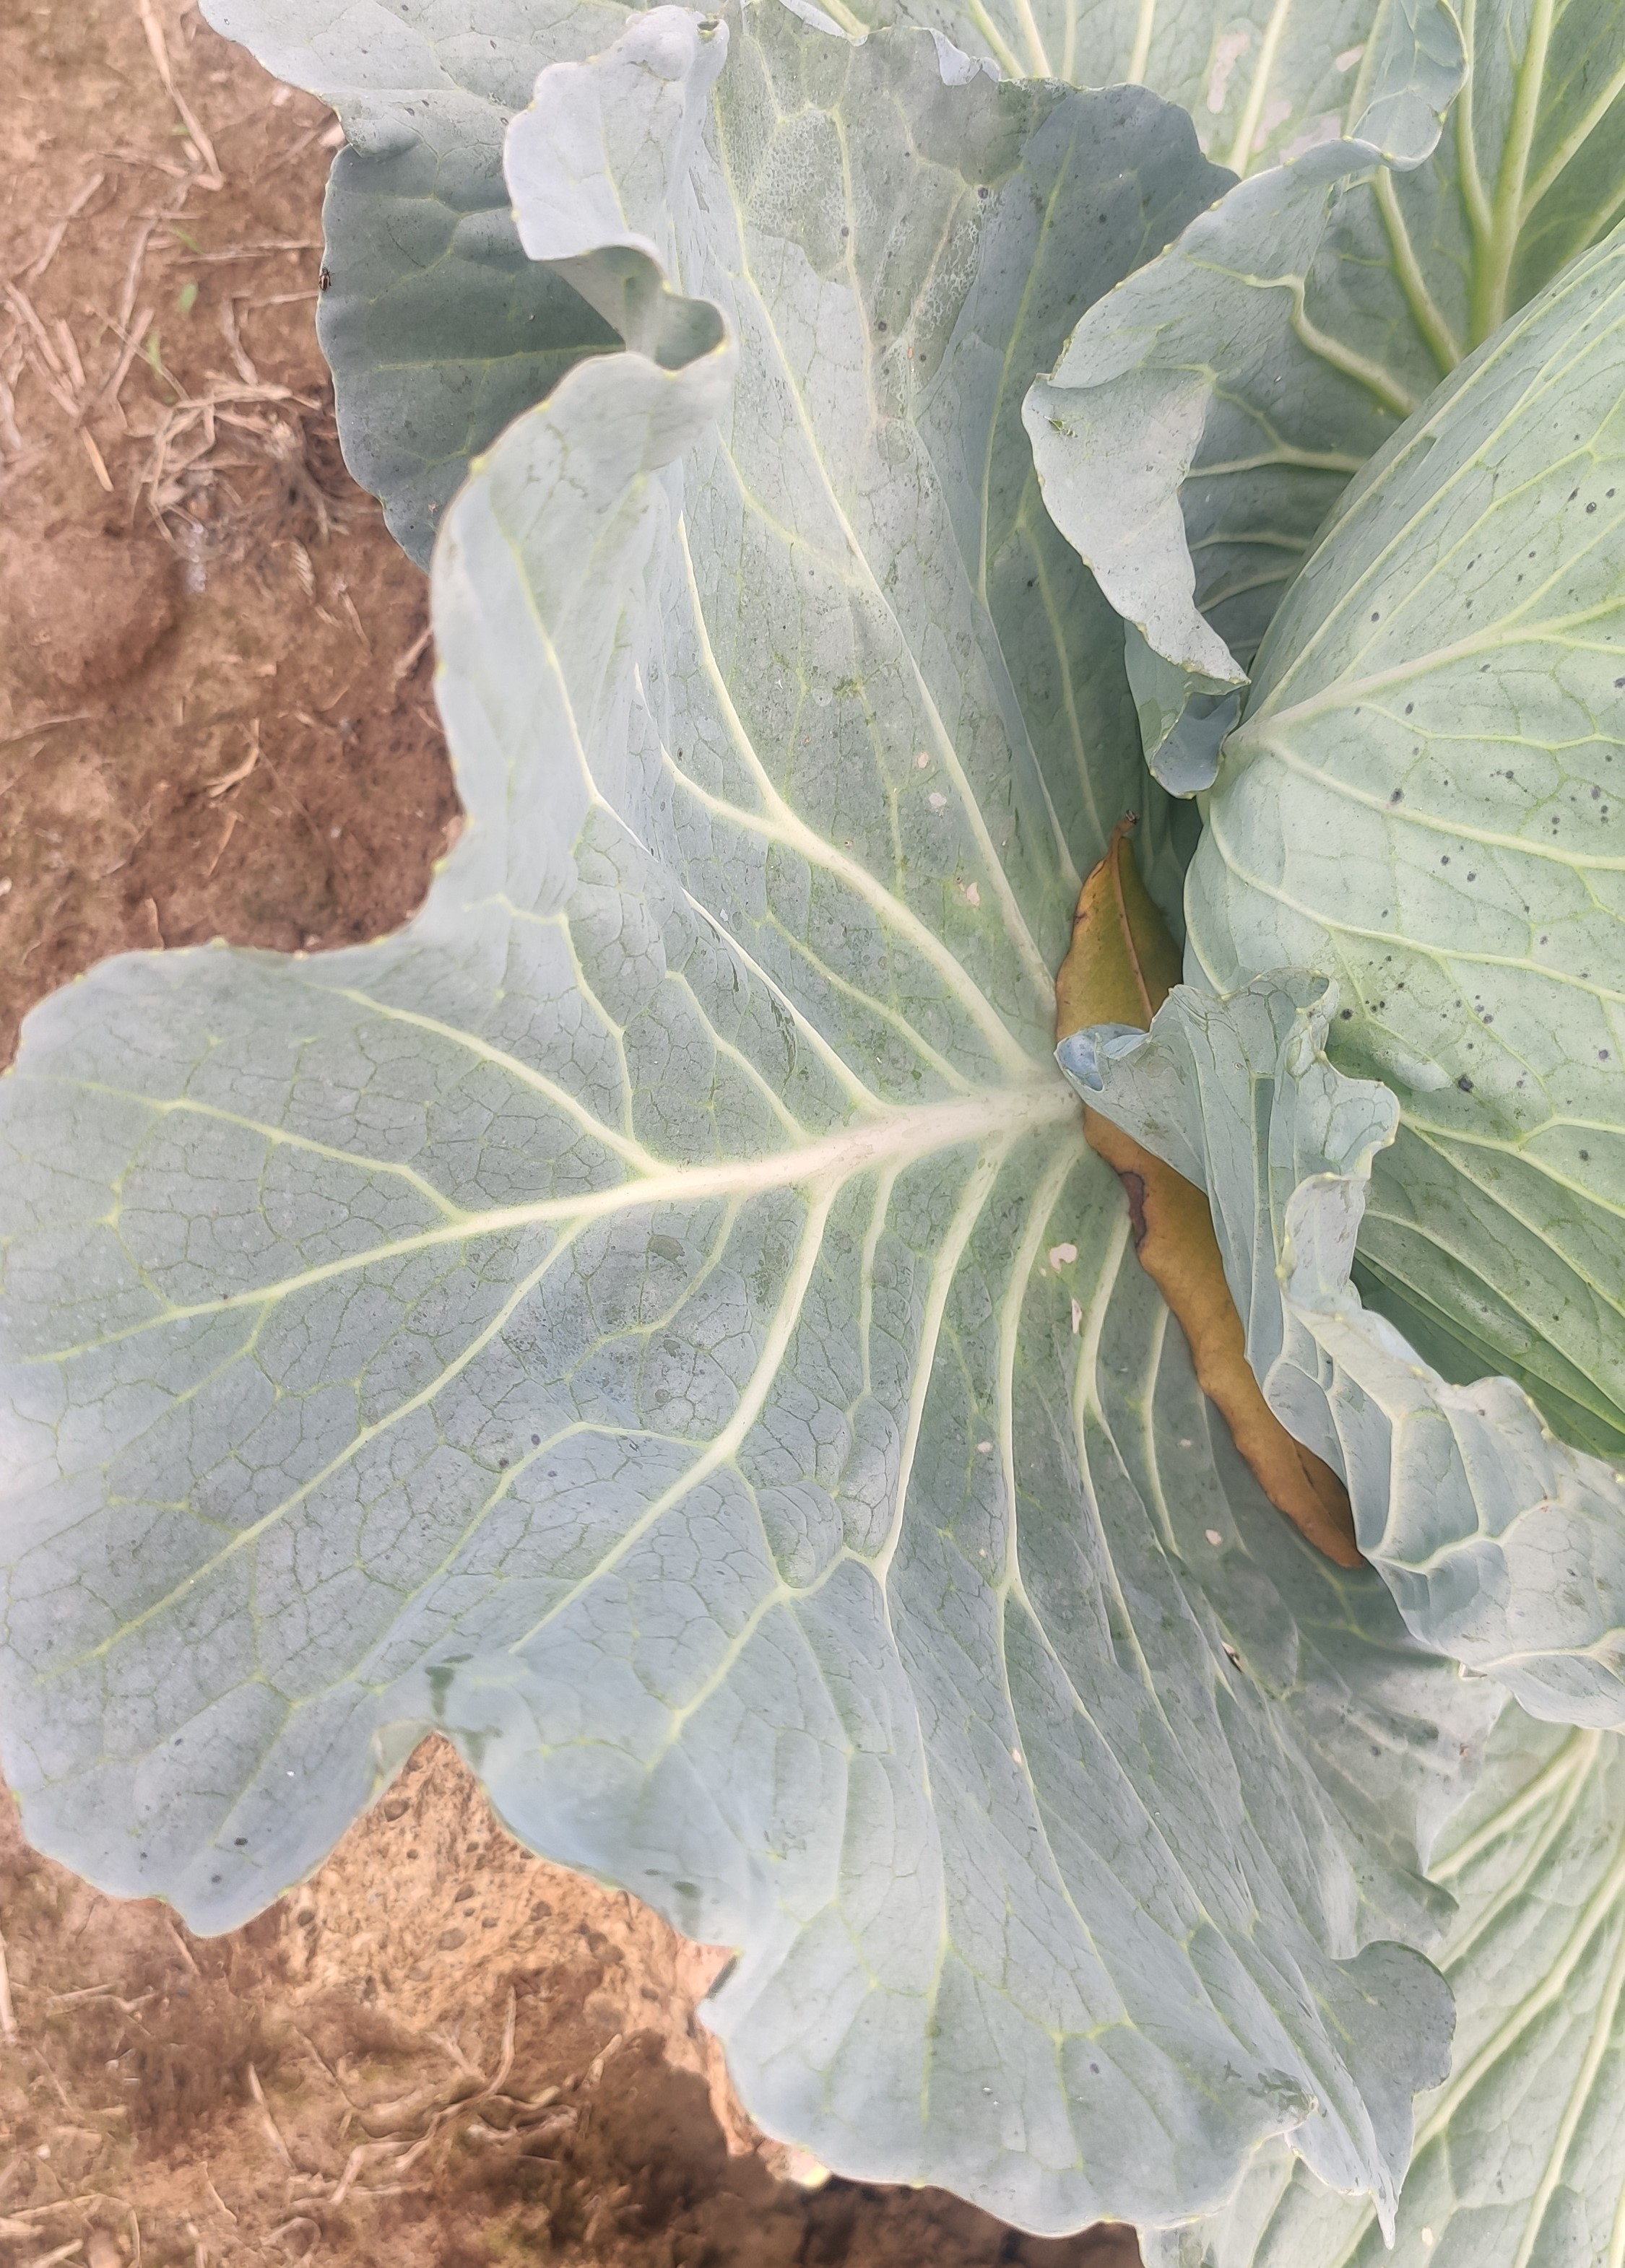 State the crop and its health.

cabbage, healthy
